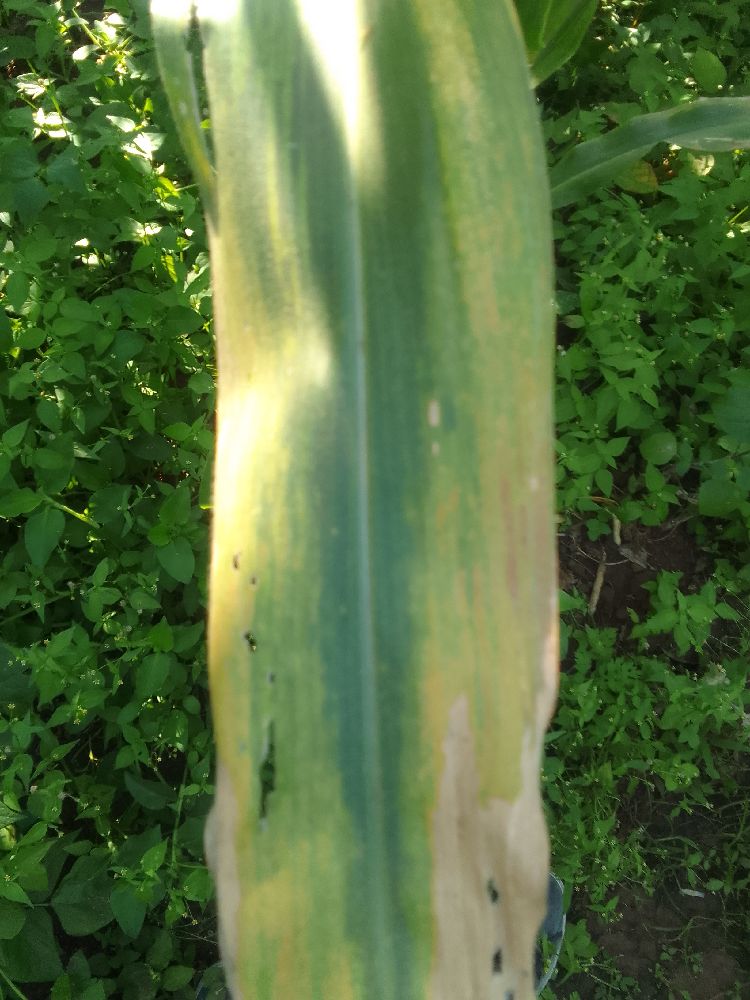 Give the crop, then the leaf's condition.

maize, maize lethal necrosis
